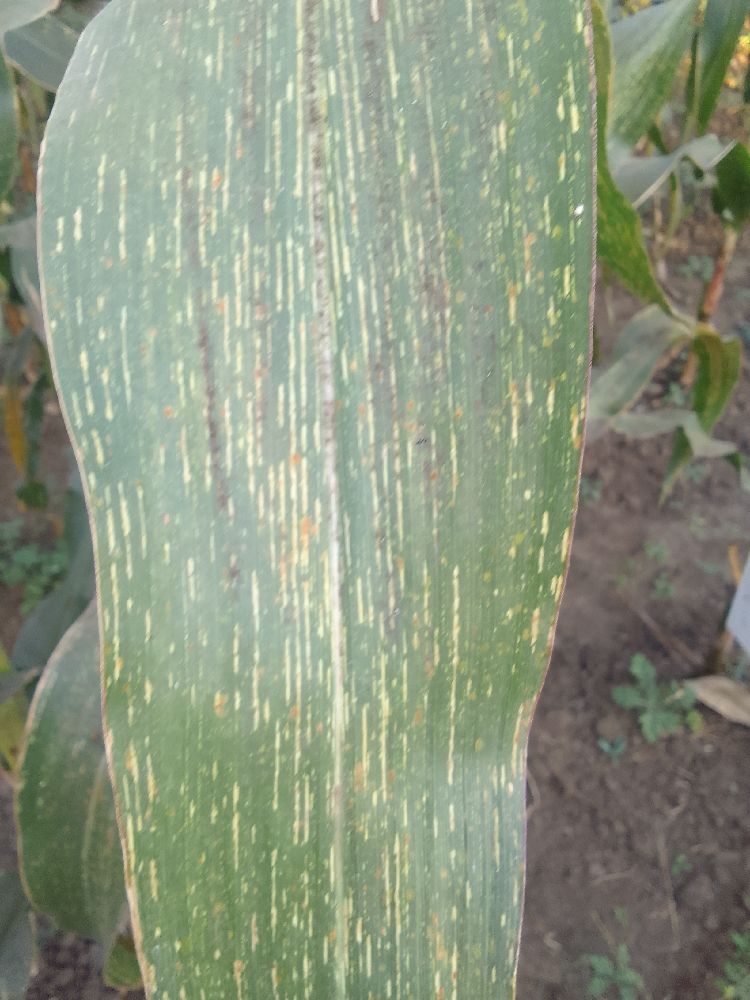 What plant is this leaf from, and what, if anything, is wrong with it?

maize, maize streak virus
